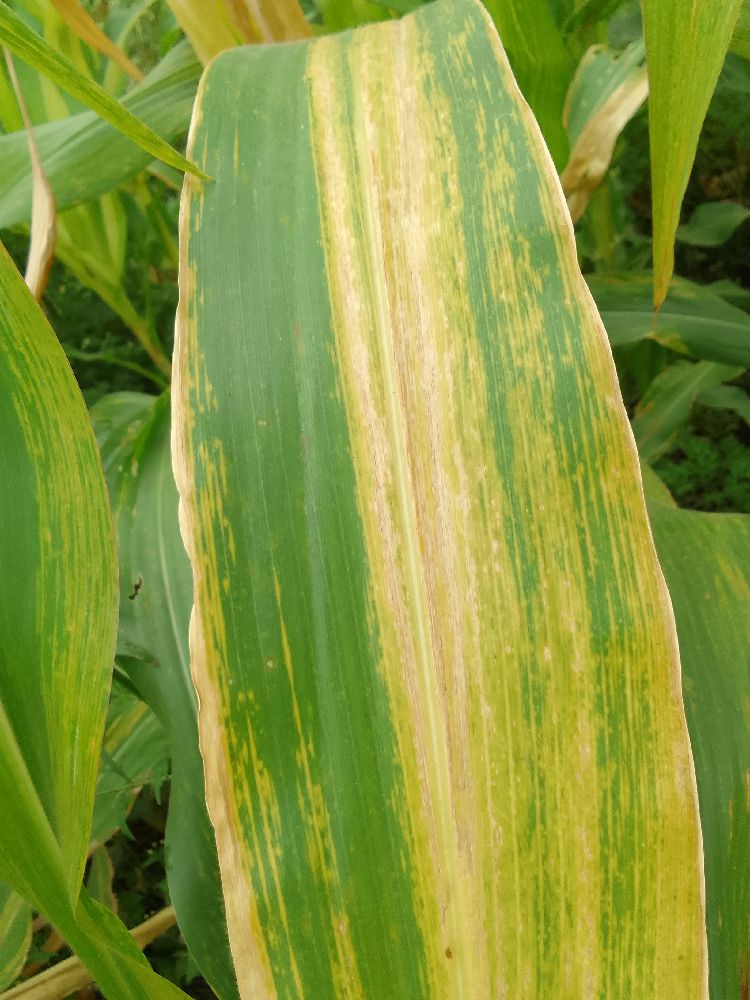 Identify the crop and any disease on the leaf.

maize, maize lethal necrosis
